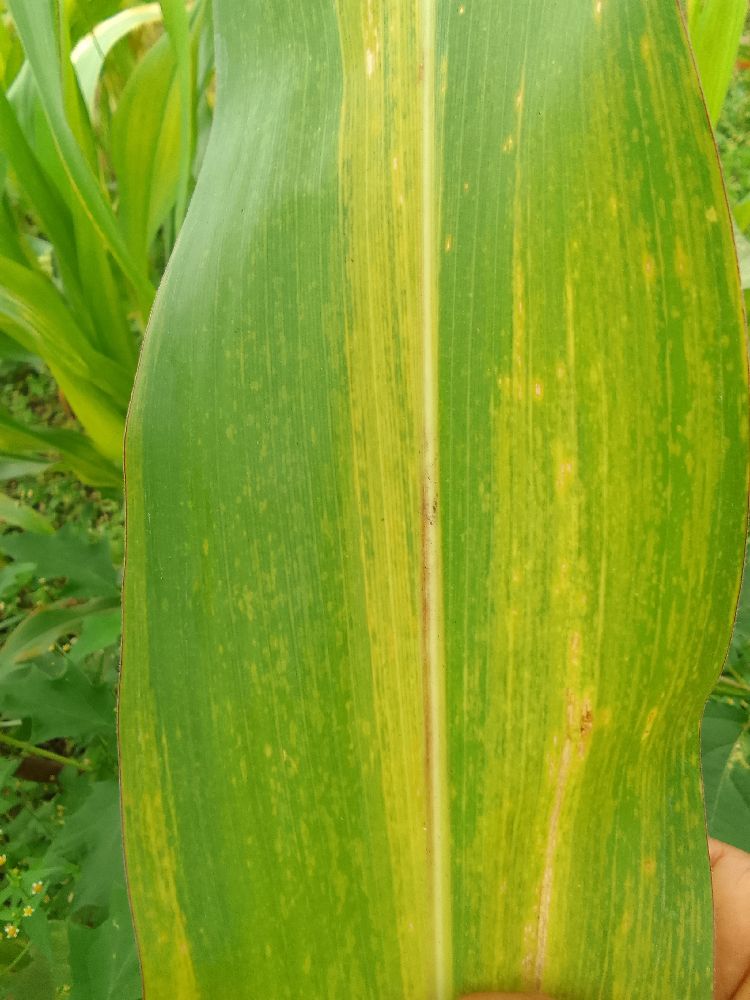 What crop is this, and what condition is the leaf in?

maize, maize lethal necrosis
